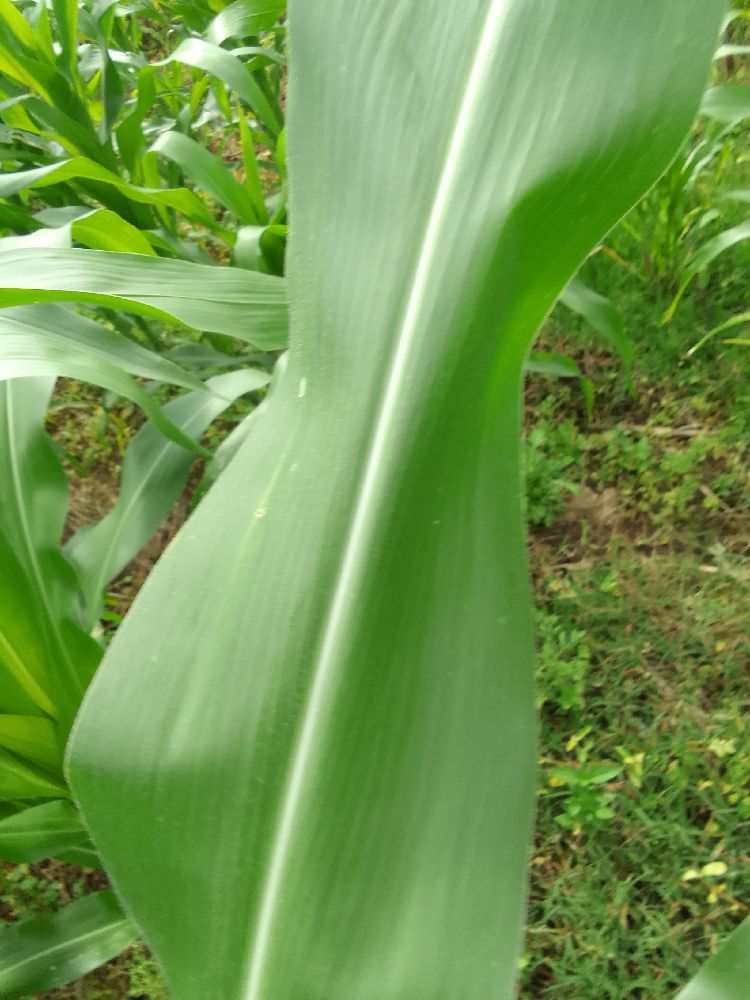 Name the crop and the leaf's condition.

maize, healthy
